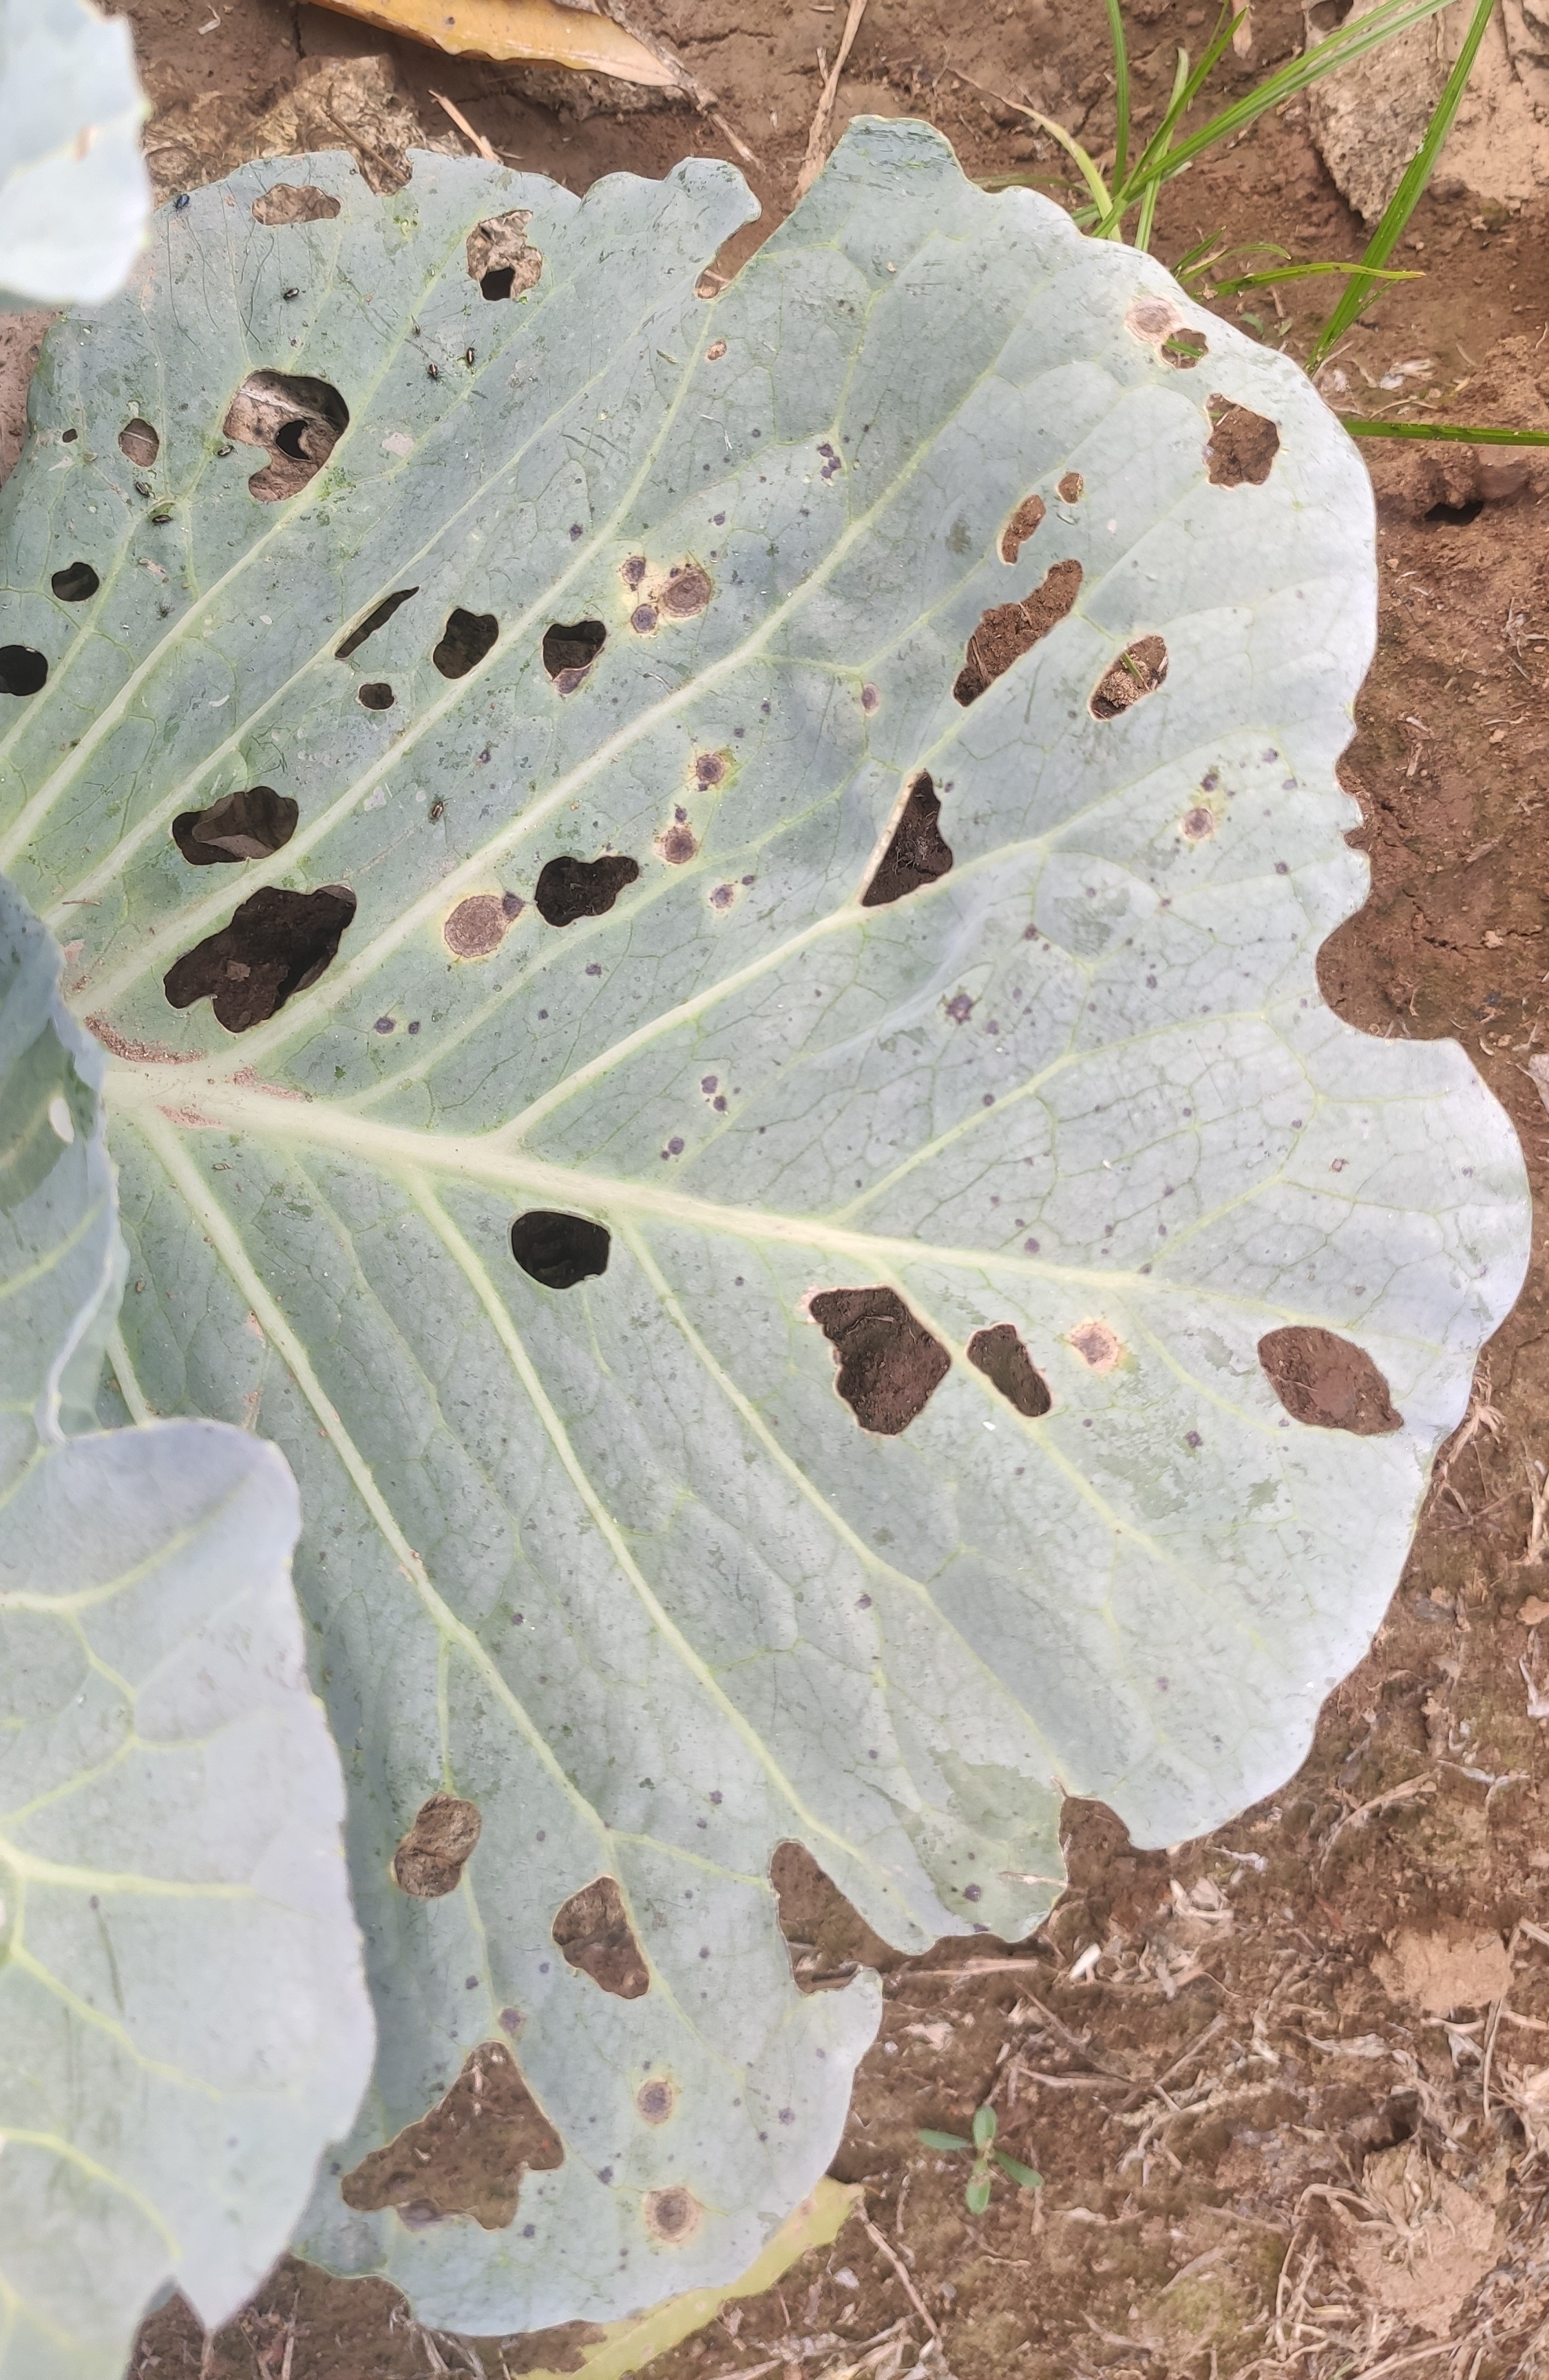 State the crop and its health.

cabbage, alternaria
